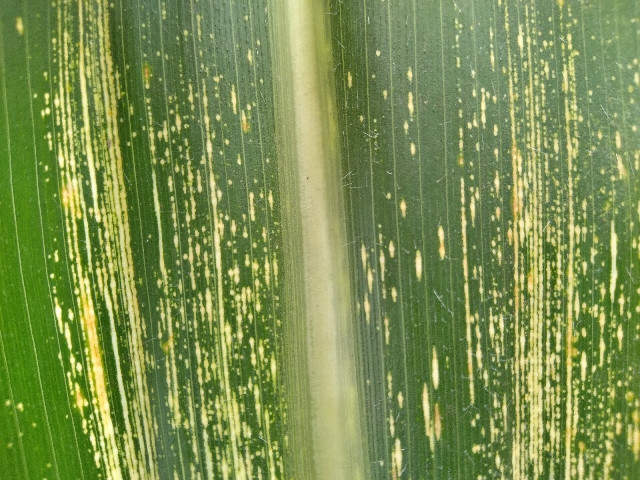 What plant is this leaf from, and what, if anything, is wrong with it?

maize, maize streak virus
